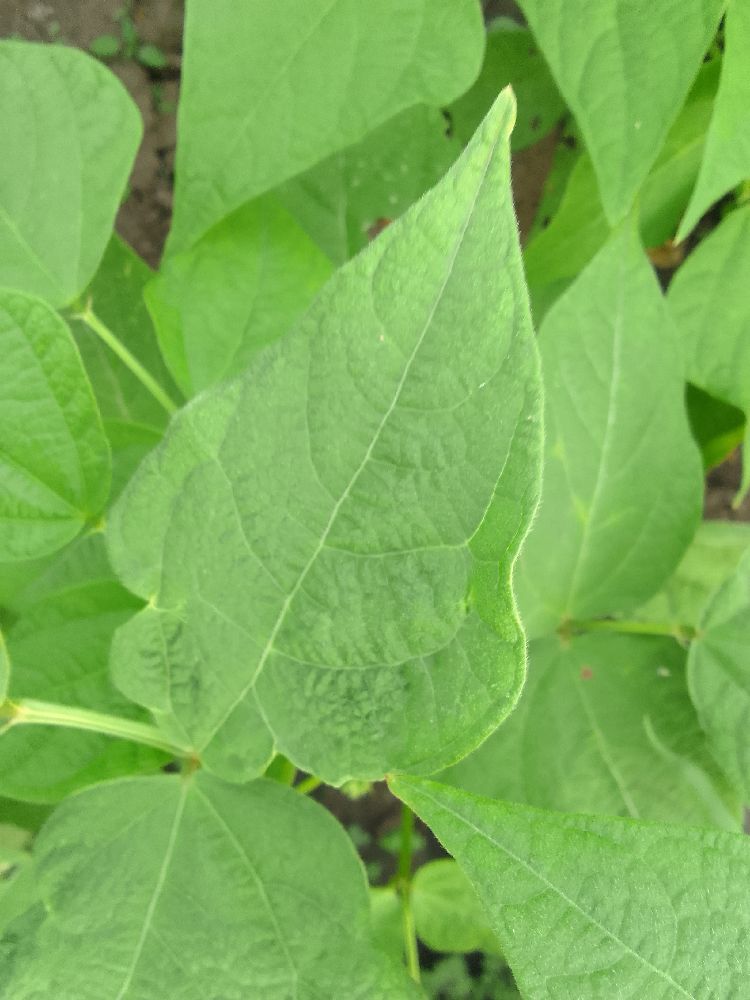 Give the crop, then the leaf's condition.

common bean, healthy
